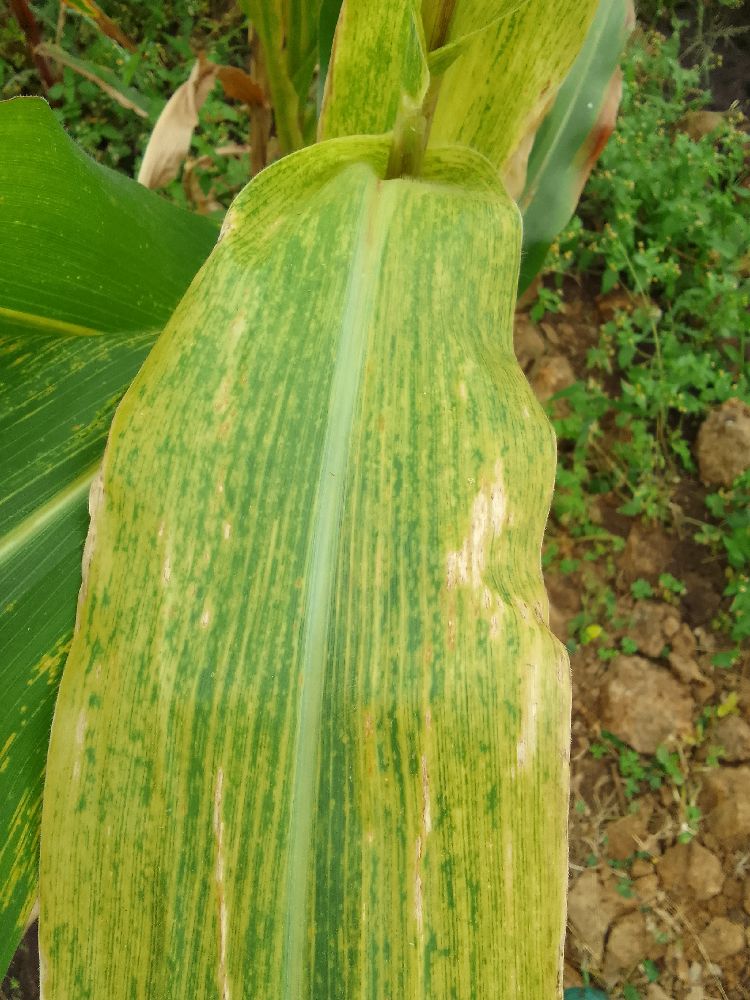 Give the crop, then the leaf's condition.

maize, maize lethal necrosis
